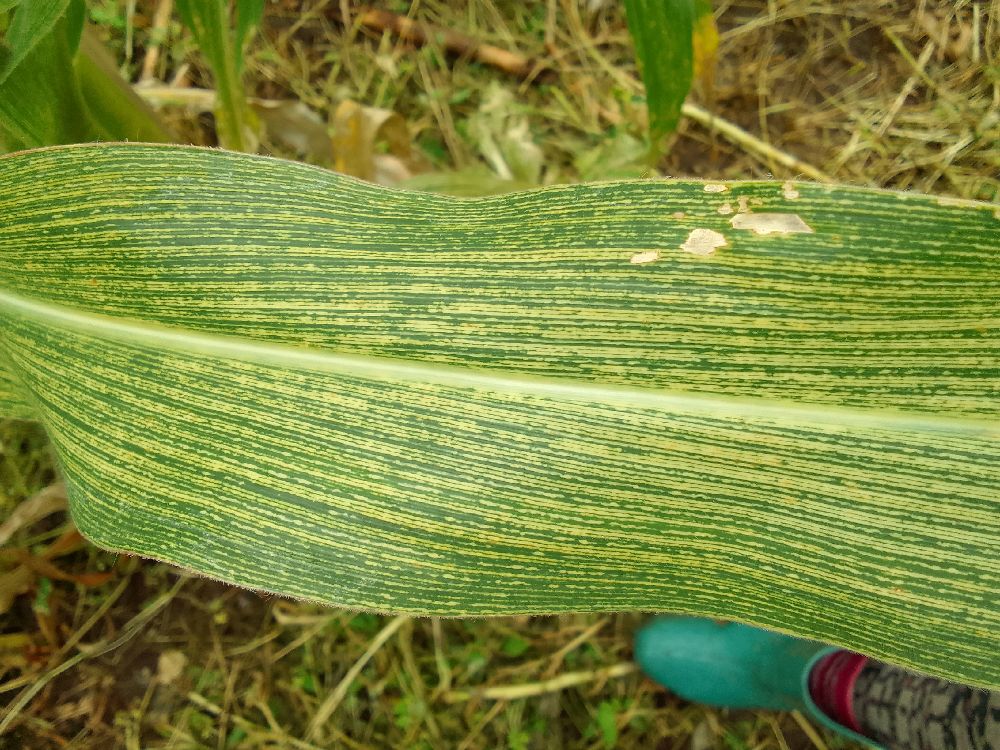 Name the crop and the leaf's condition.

maize, healthy
